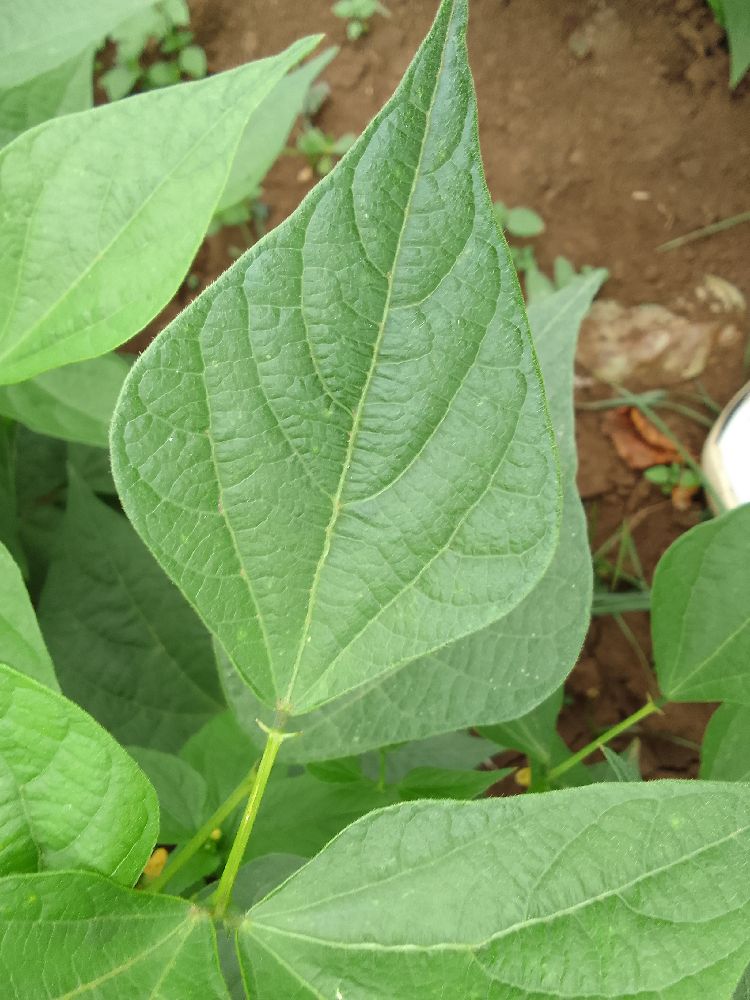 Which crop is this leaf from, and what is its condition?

common bean, healthy
